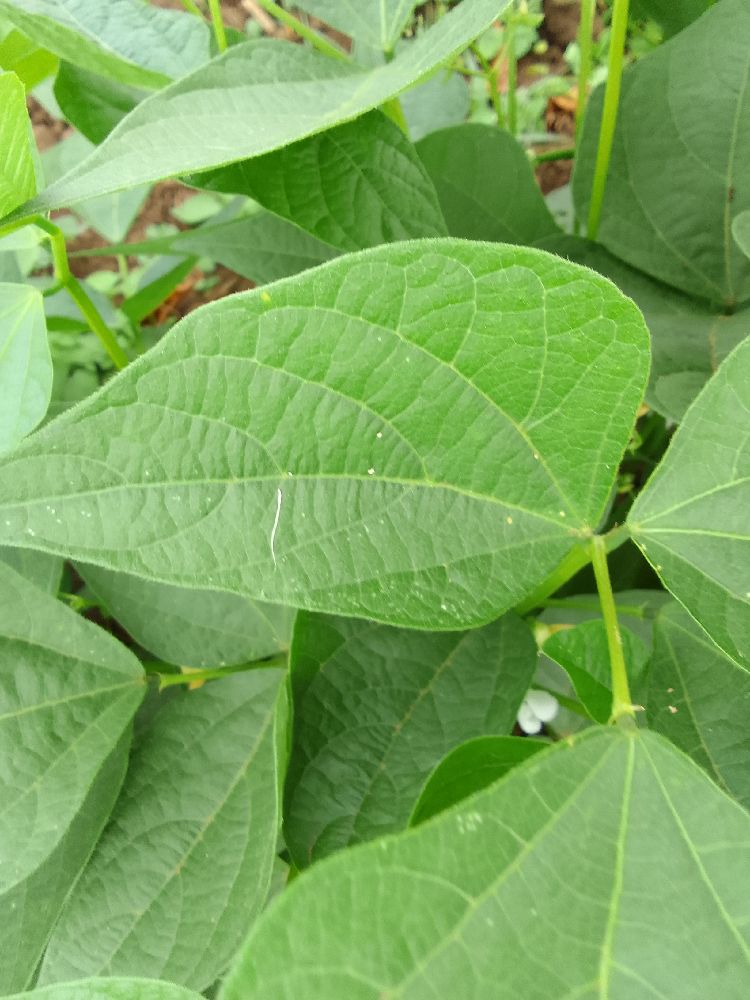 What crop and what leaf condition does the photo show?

common bean, healthy
